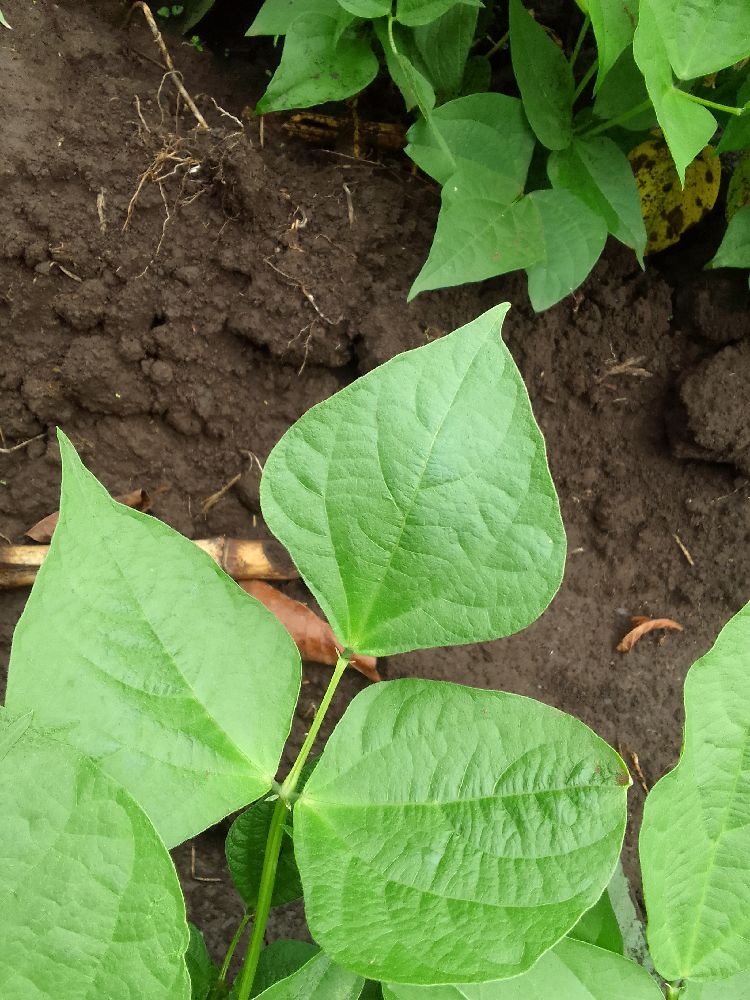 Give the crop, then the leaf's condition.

common bean, healthy
